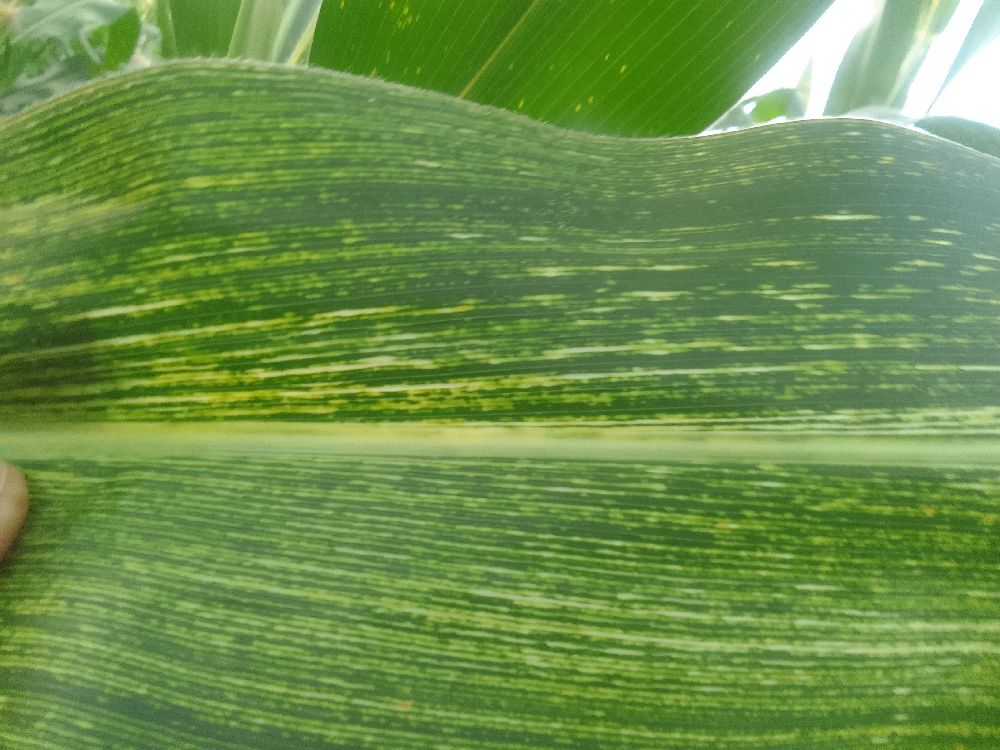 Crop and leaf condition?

maize, maize streak virus
